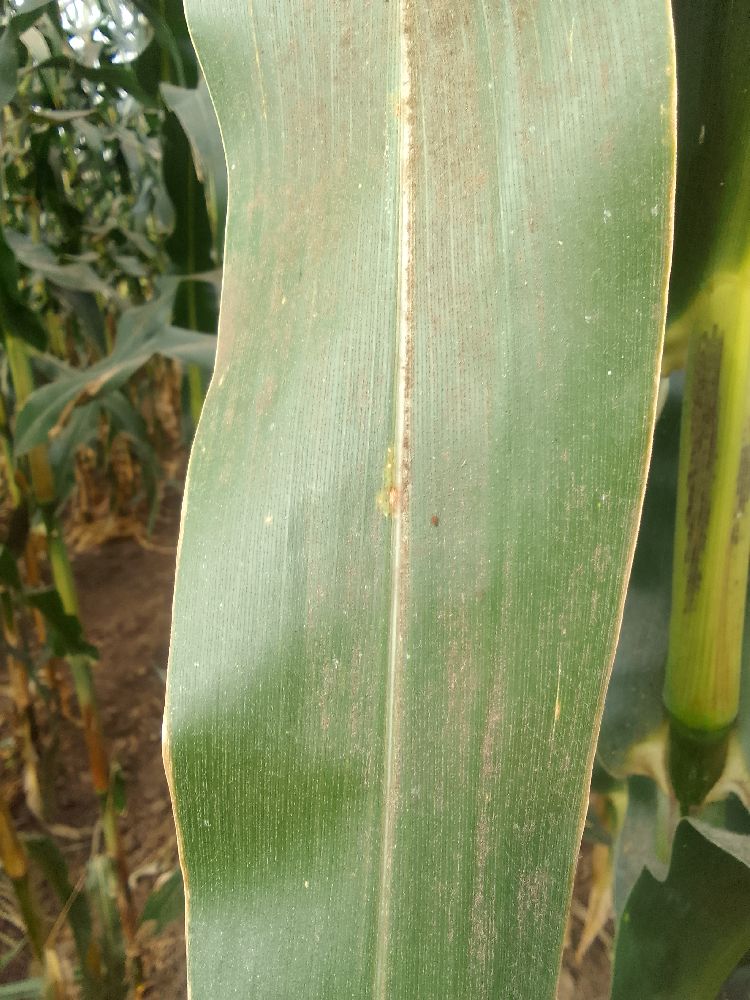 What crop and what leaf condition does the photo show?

maize, healthy
